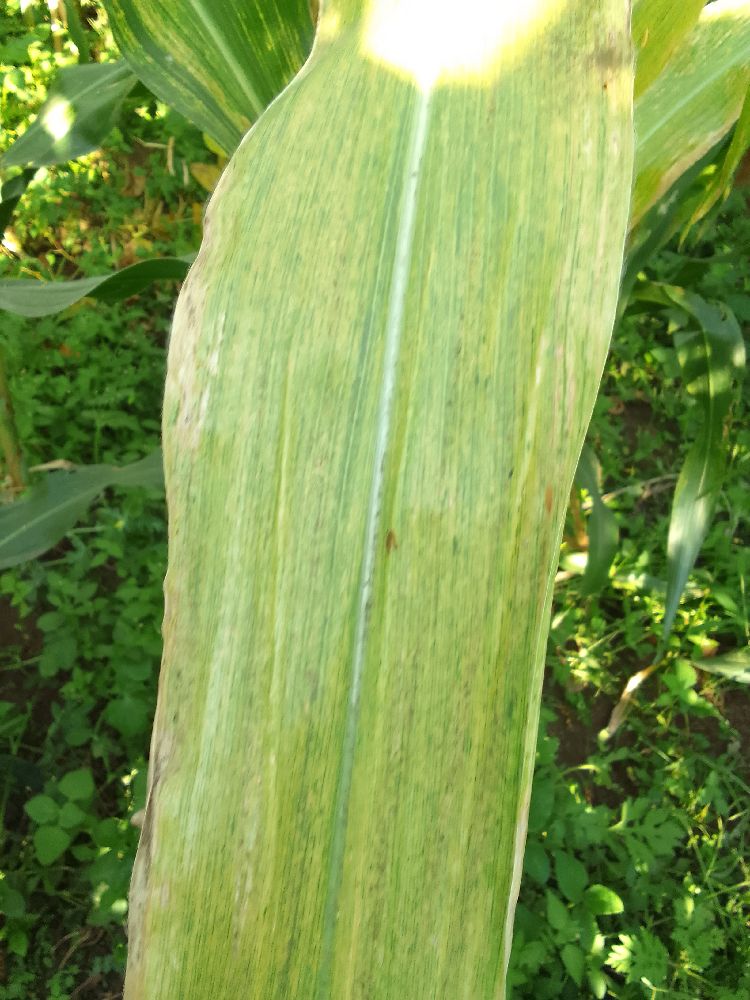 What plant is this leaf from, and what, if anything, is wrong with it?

maize, maize lethal necrosis
